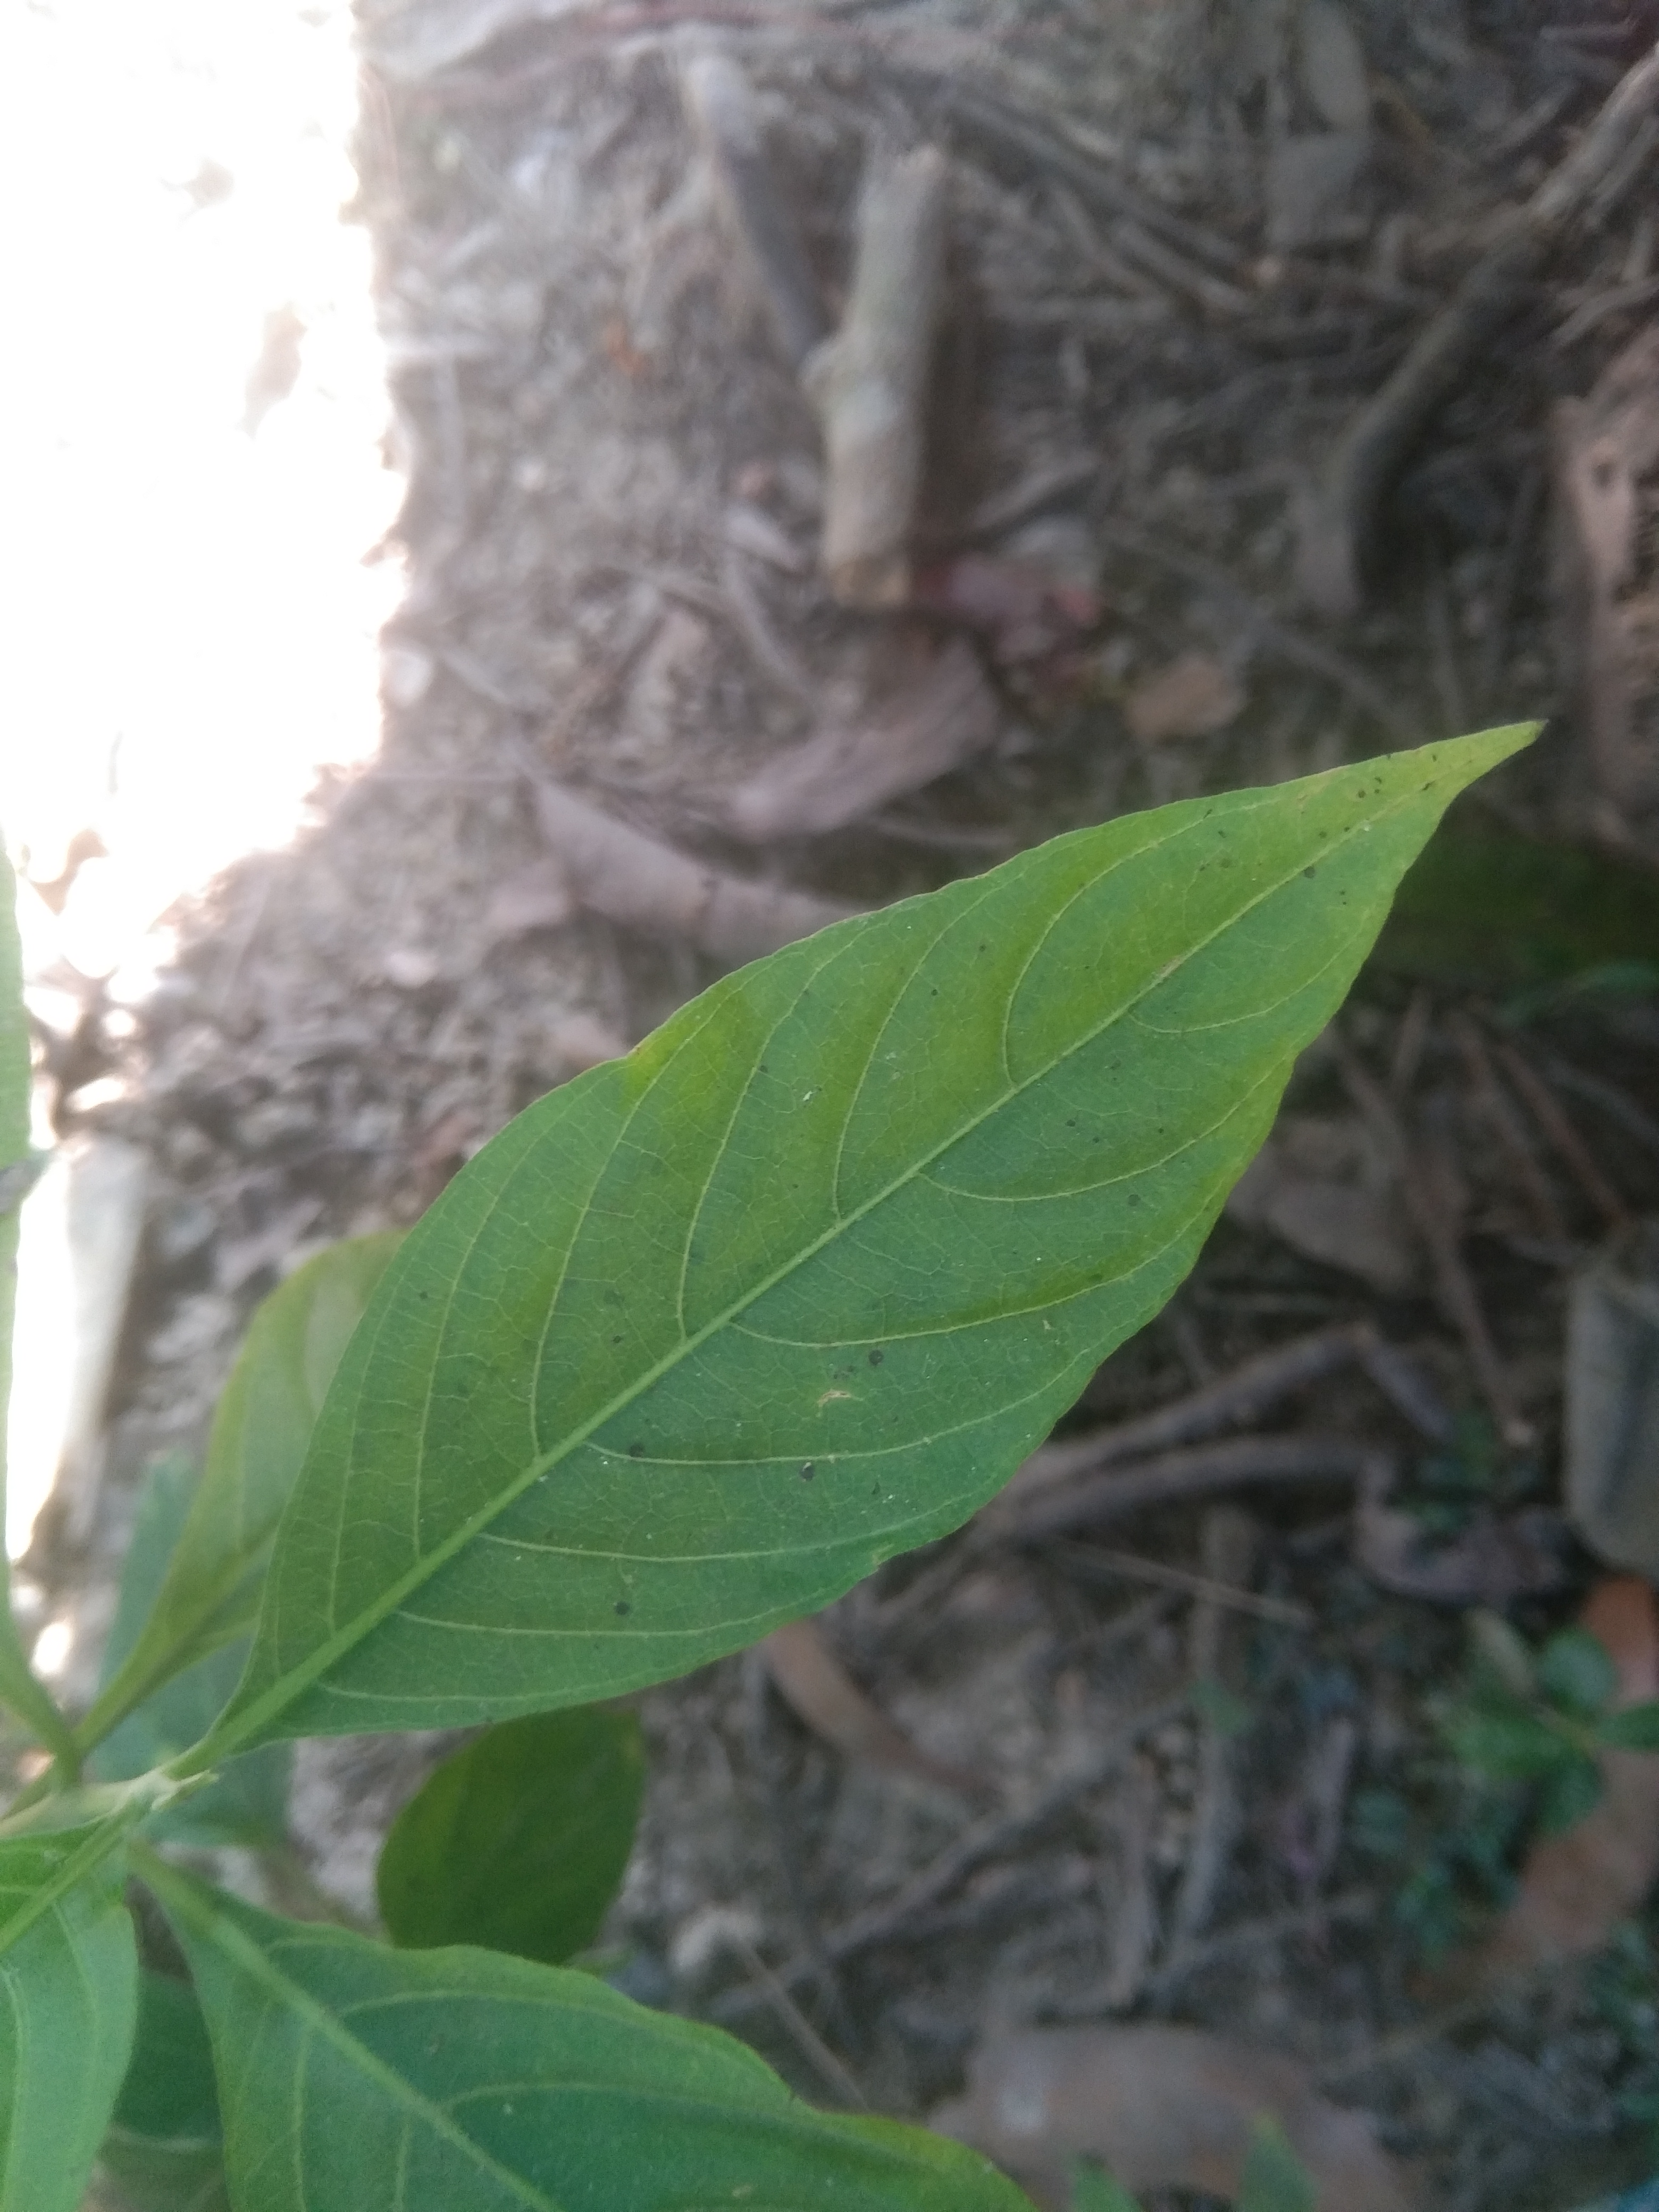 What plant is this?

vasaka
